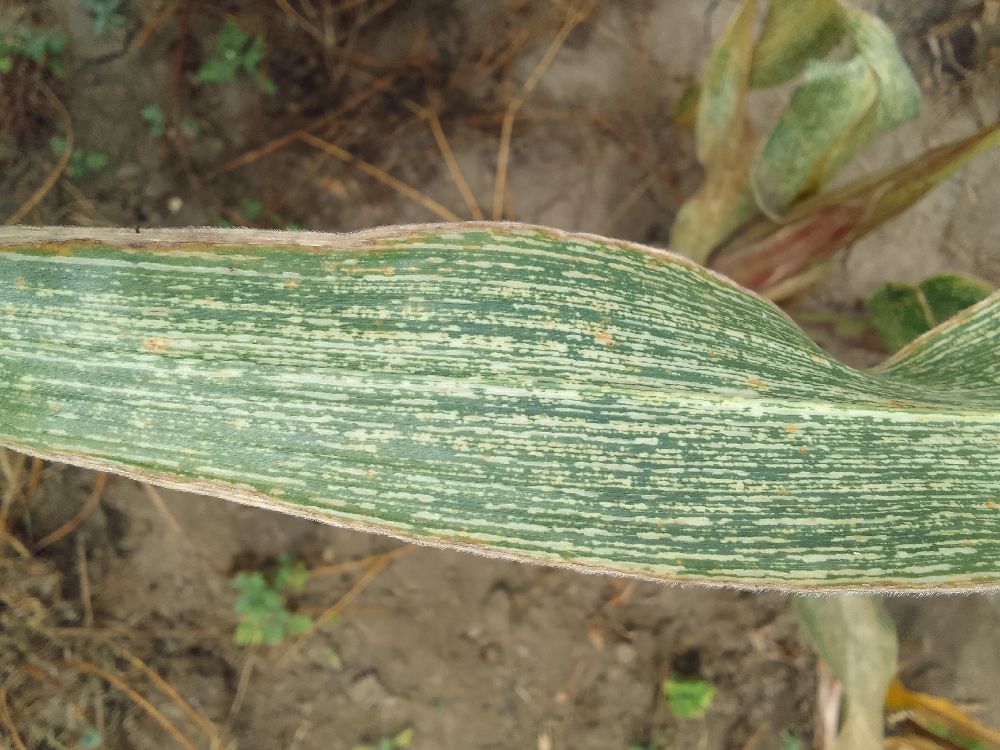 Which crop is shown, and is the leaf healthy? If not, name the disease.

maize, maize streak virus
